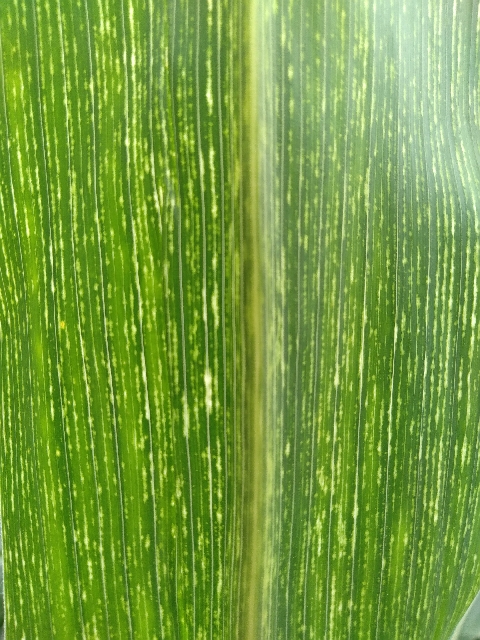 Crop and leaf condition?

maize, maize streak virus
